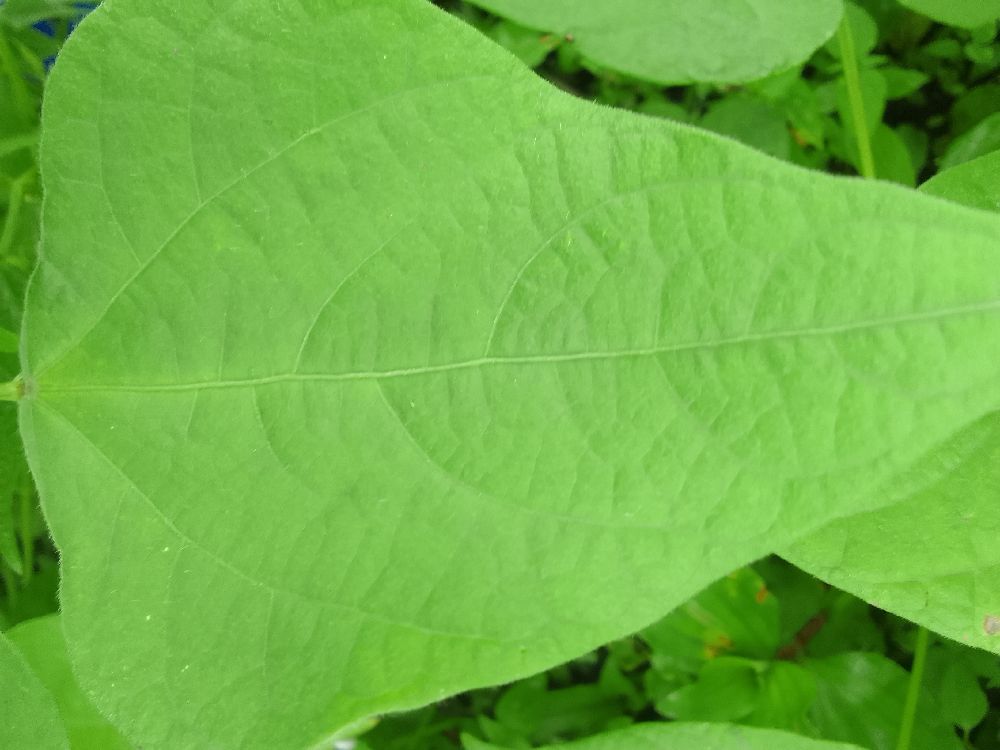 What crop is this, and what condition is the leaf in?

common bean, healthy
